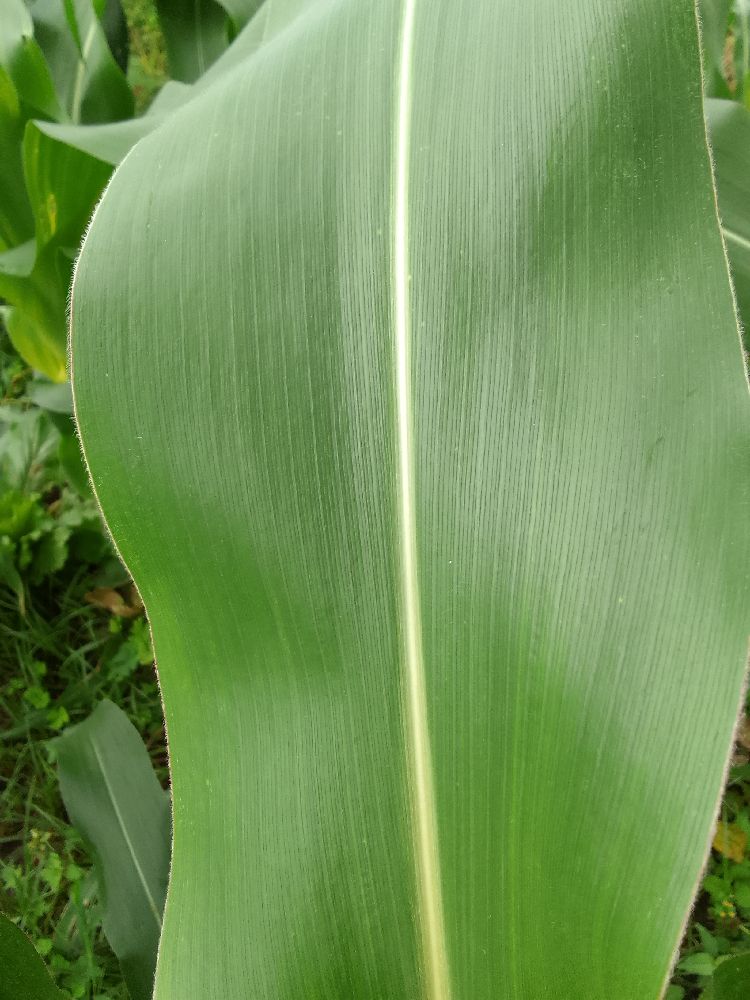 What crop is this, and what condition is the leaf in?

maize, healthy
